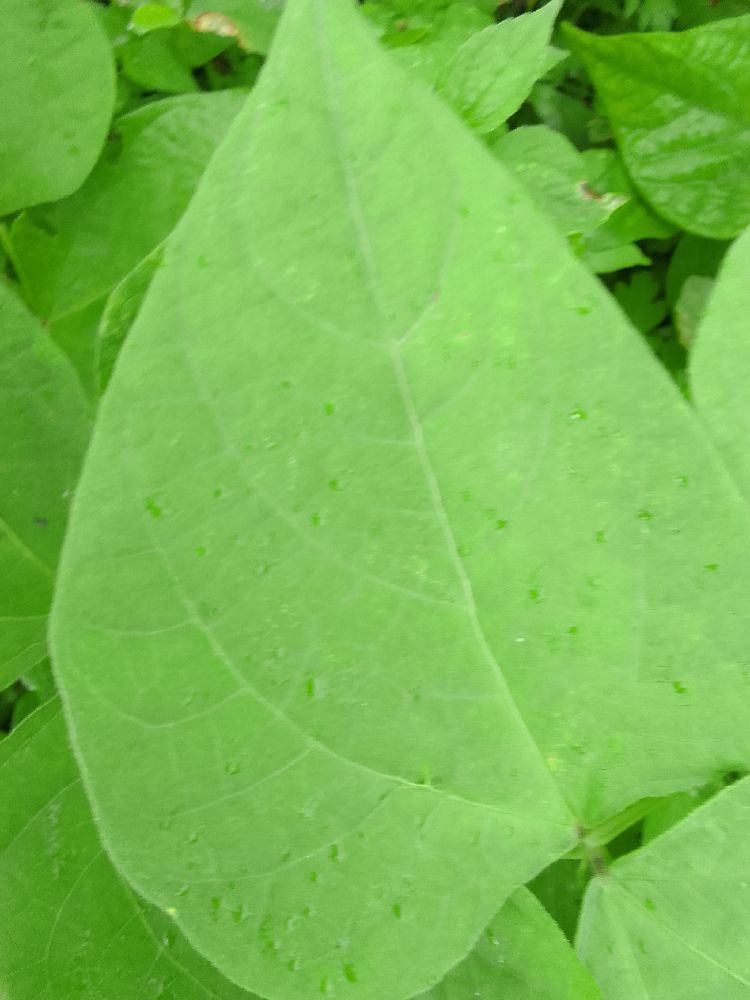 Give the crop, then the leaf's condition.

common bean, healthy
